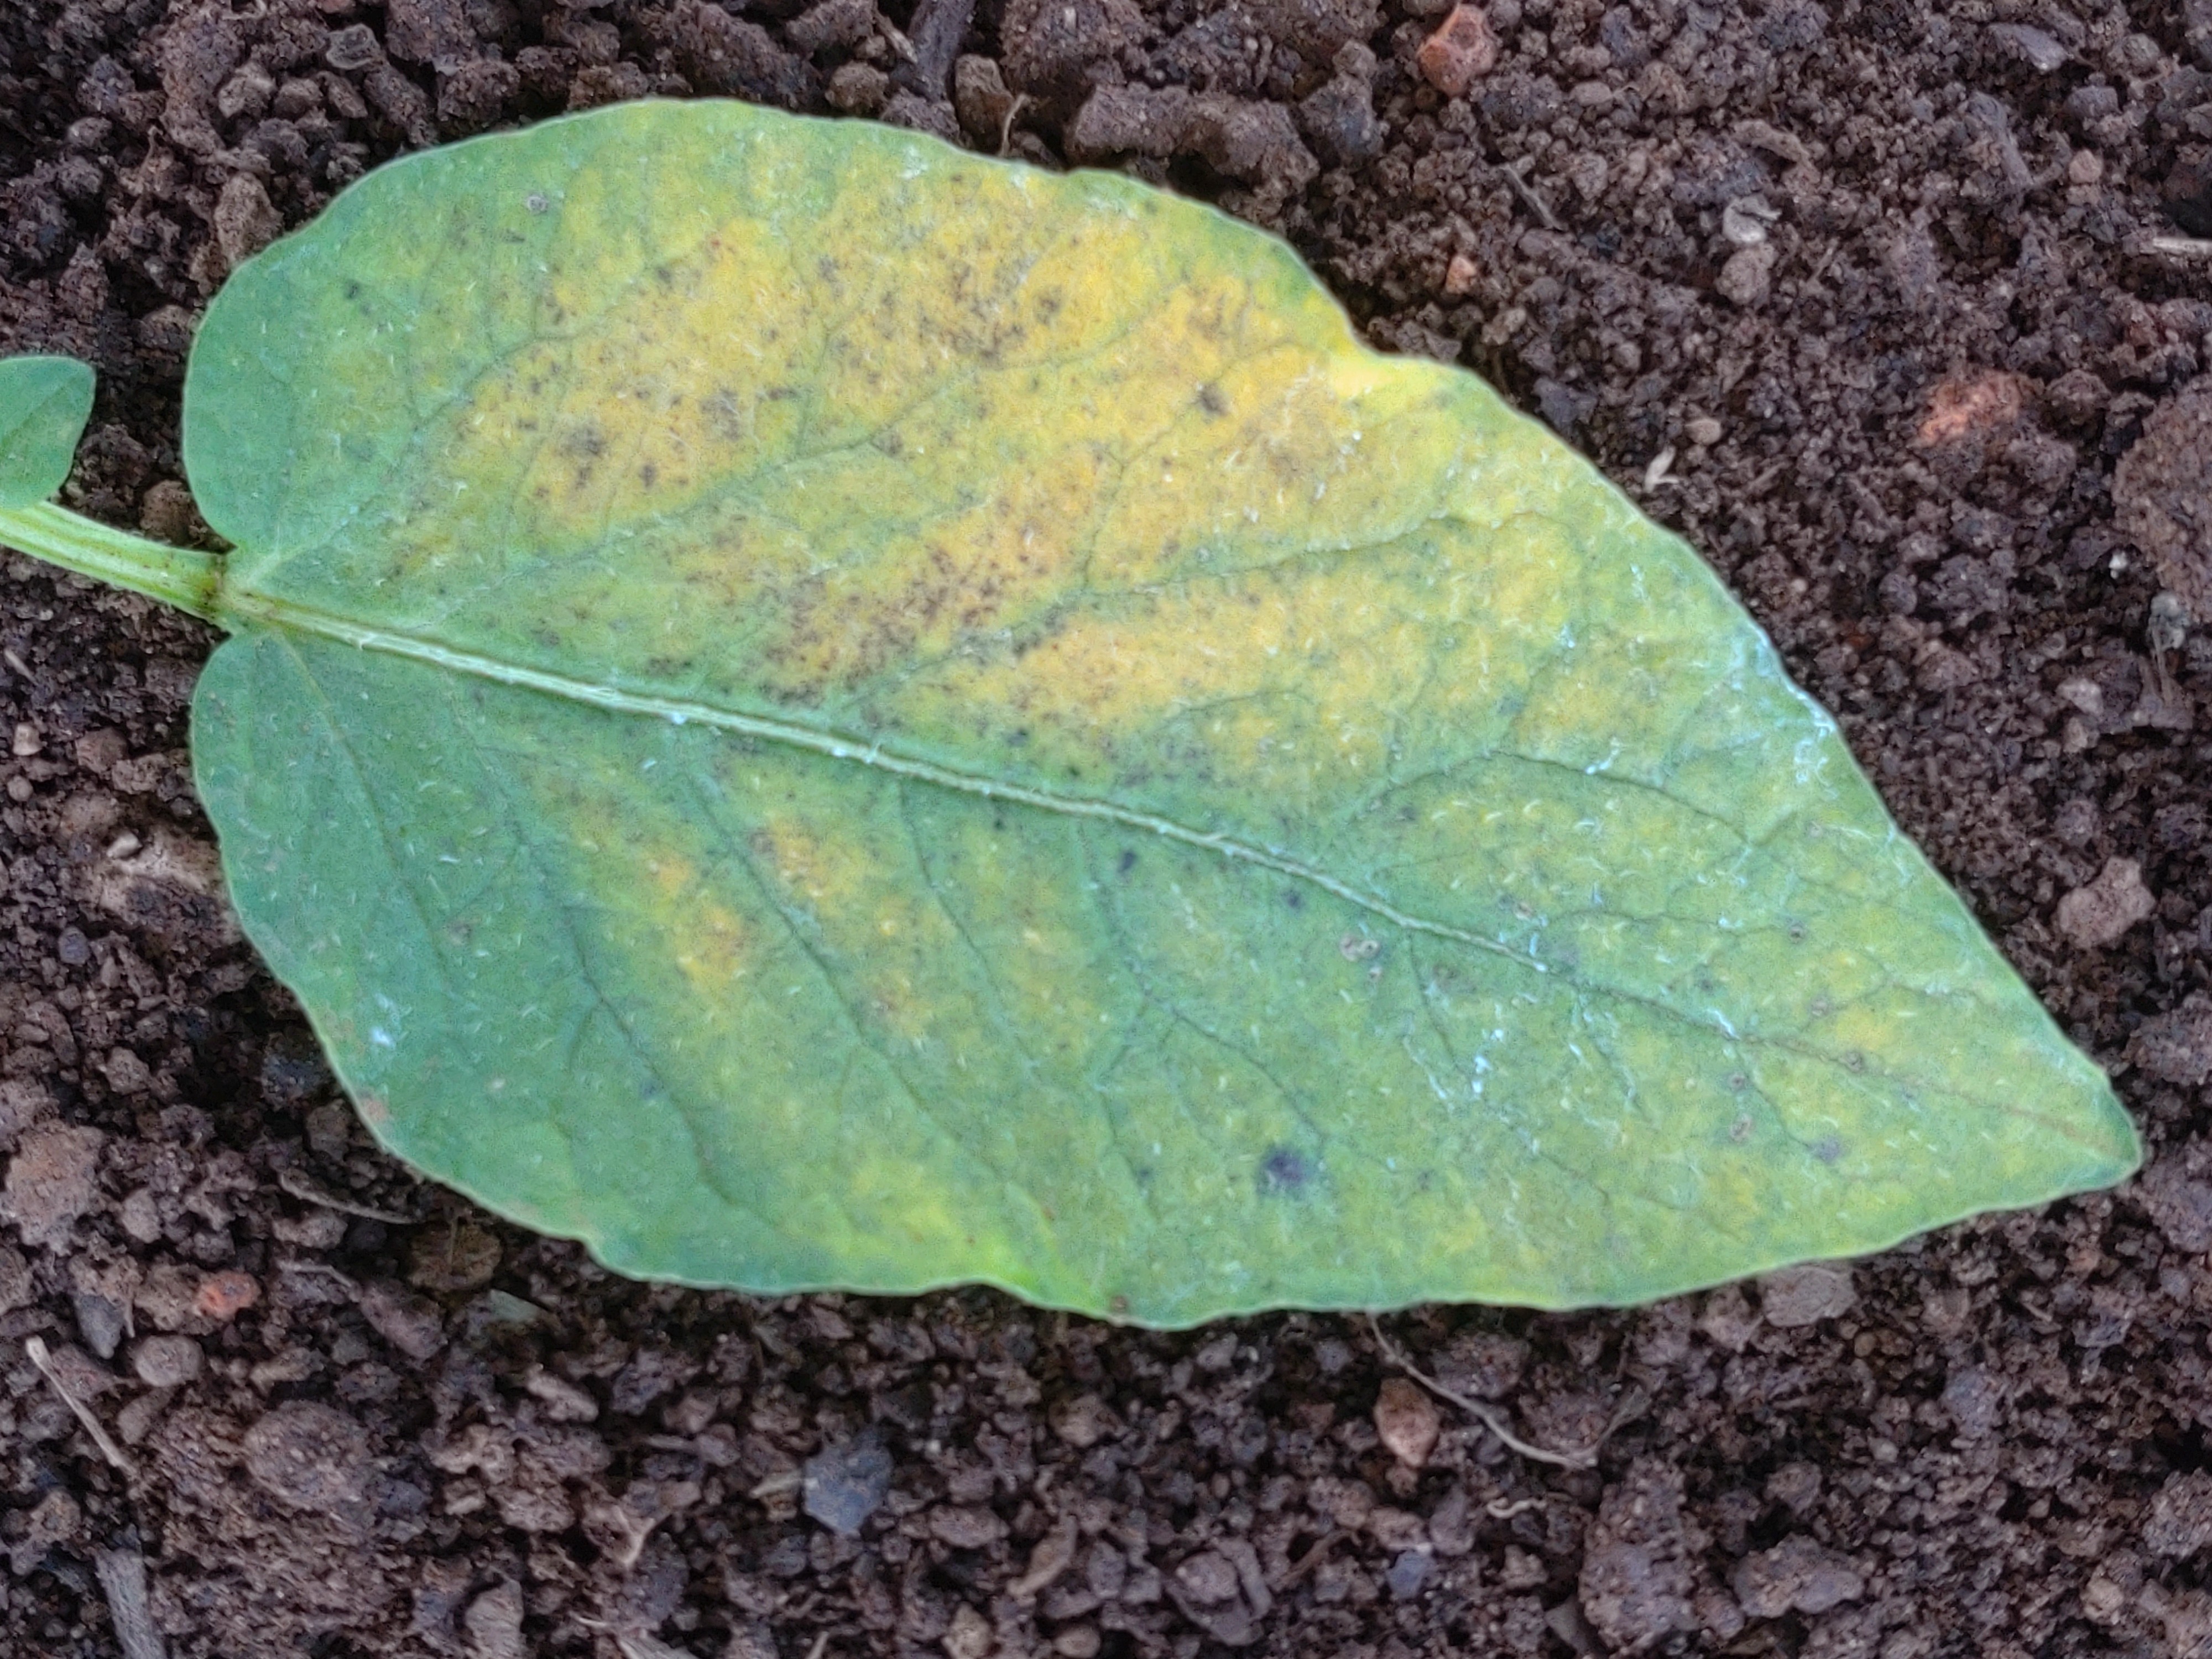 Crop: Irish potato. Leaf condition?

late blight
